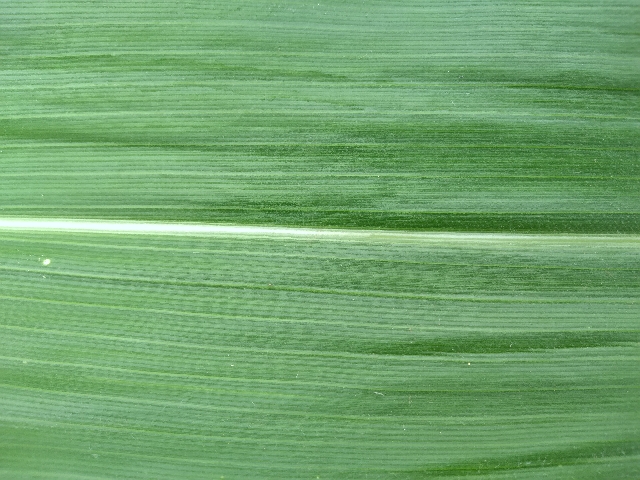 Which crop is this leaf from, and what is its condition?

maize, healthy
